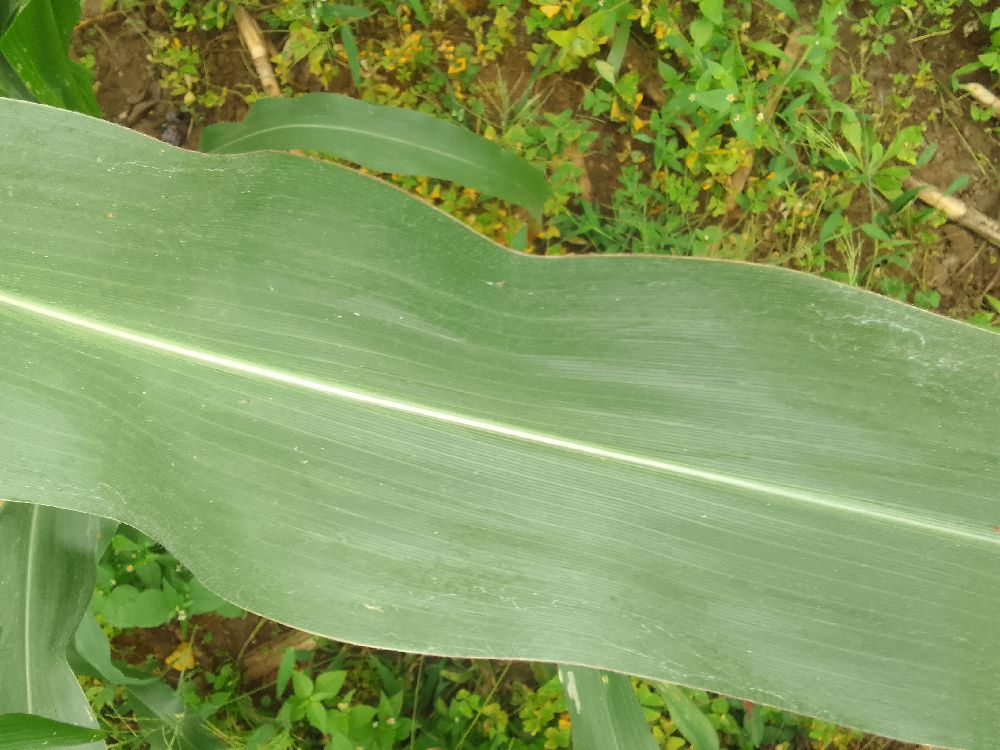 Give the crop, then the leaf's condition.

maize, healthy
